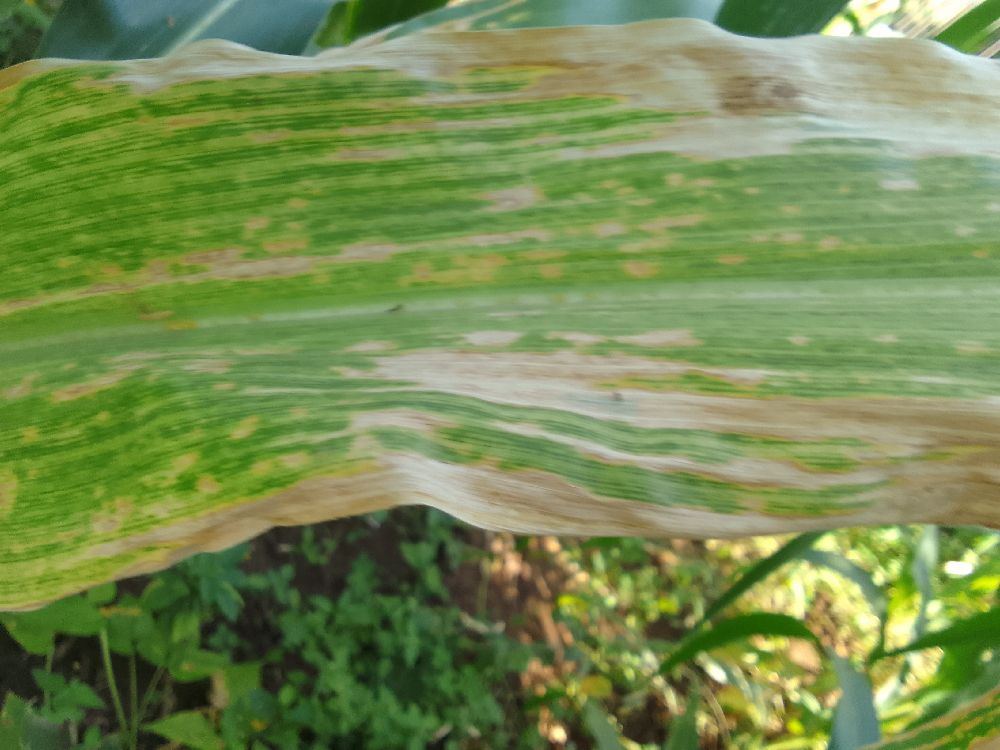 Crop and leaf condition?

maize, maize lethal necrosis
